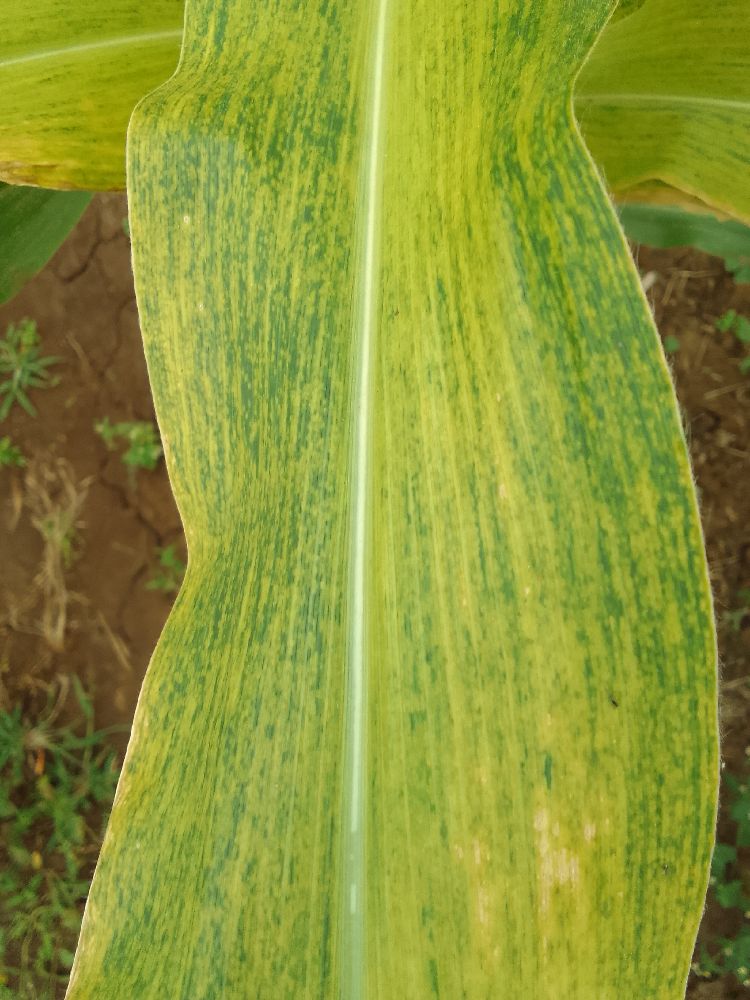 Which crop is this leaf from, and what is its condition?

maize, maize lethal necrosis
